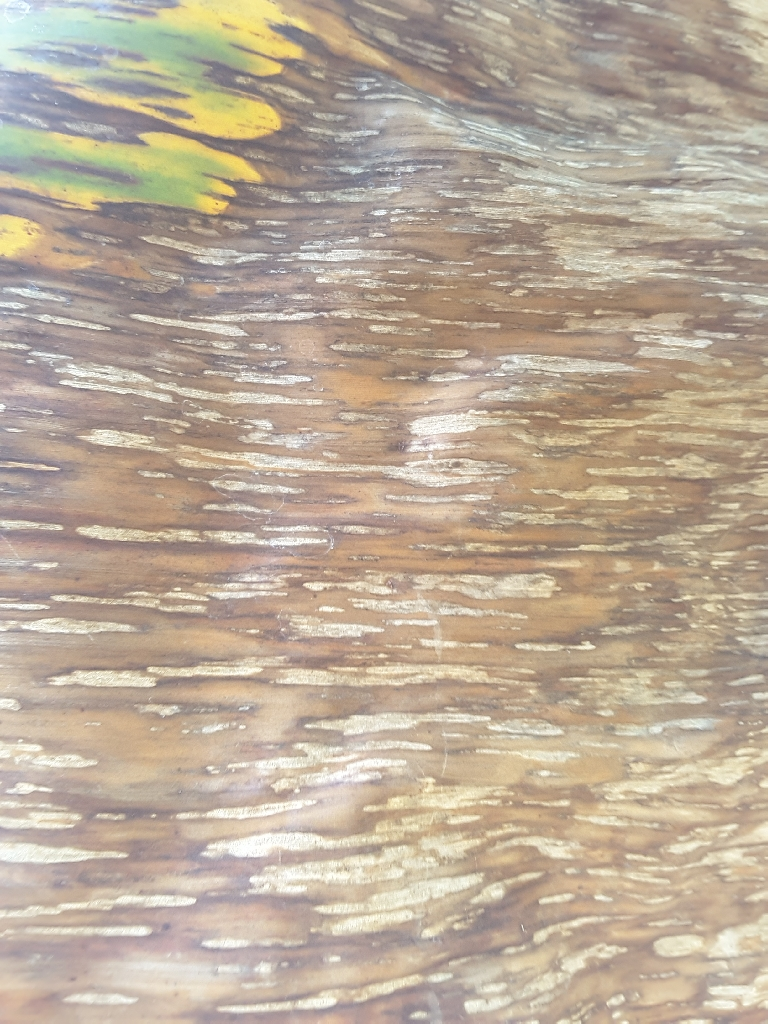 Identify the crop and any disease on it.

banana, black sigatoka
